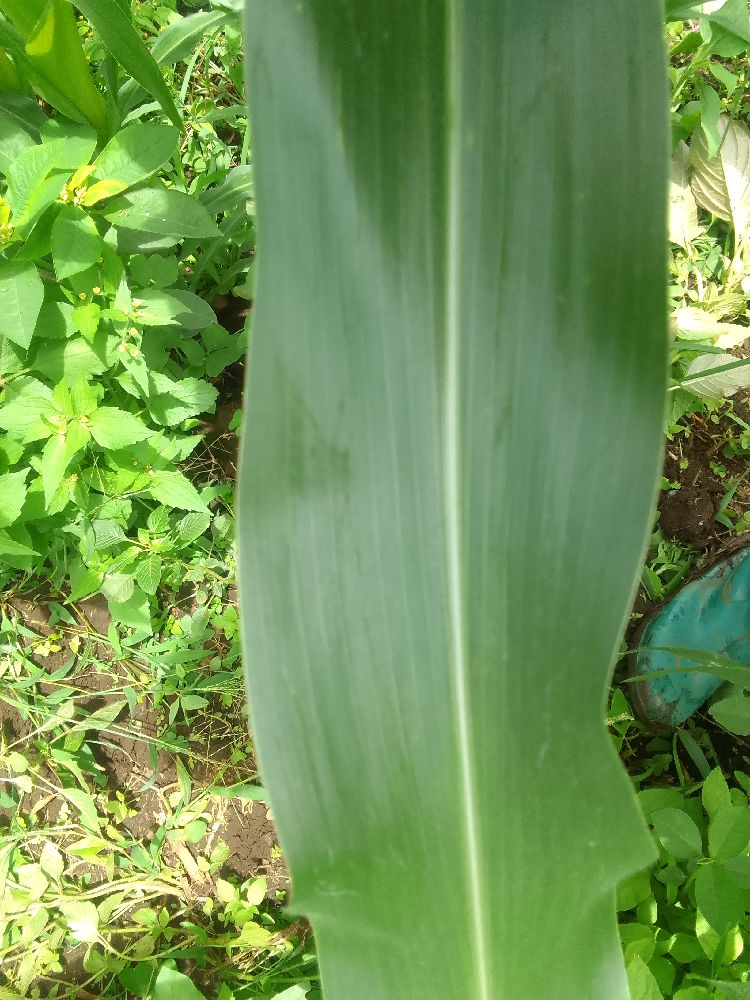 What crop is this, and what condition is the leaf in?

maize, healthy
